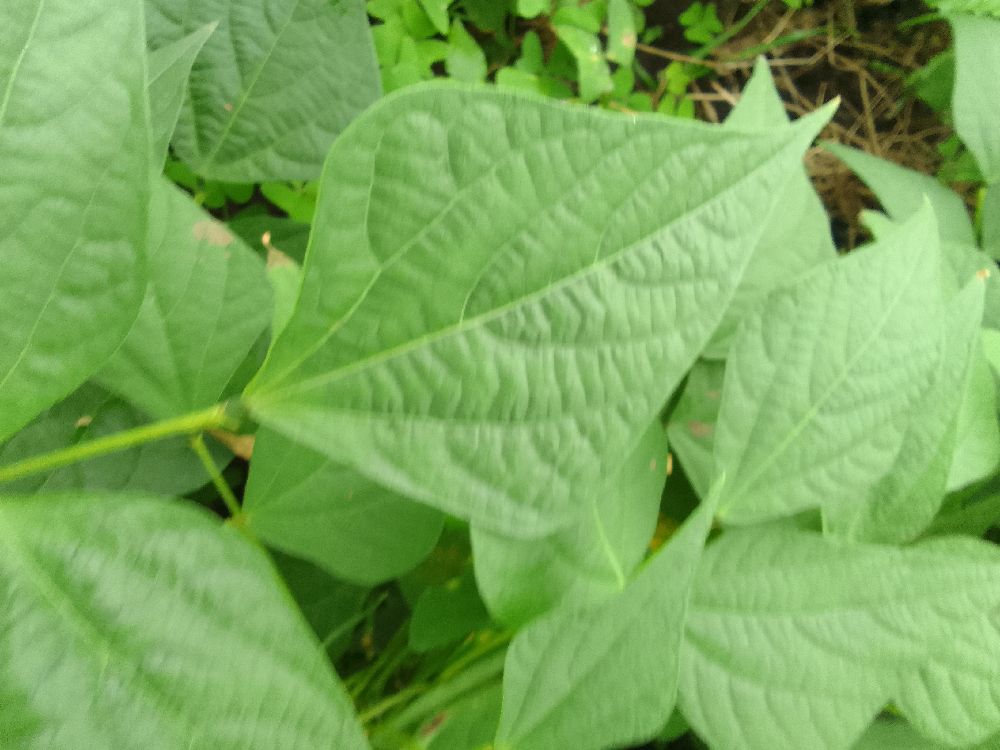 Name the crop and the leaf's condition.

common bean, healthy
